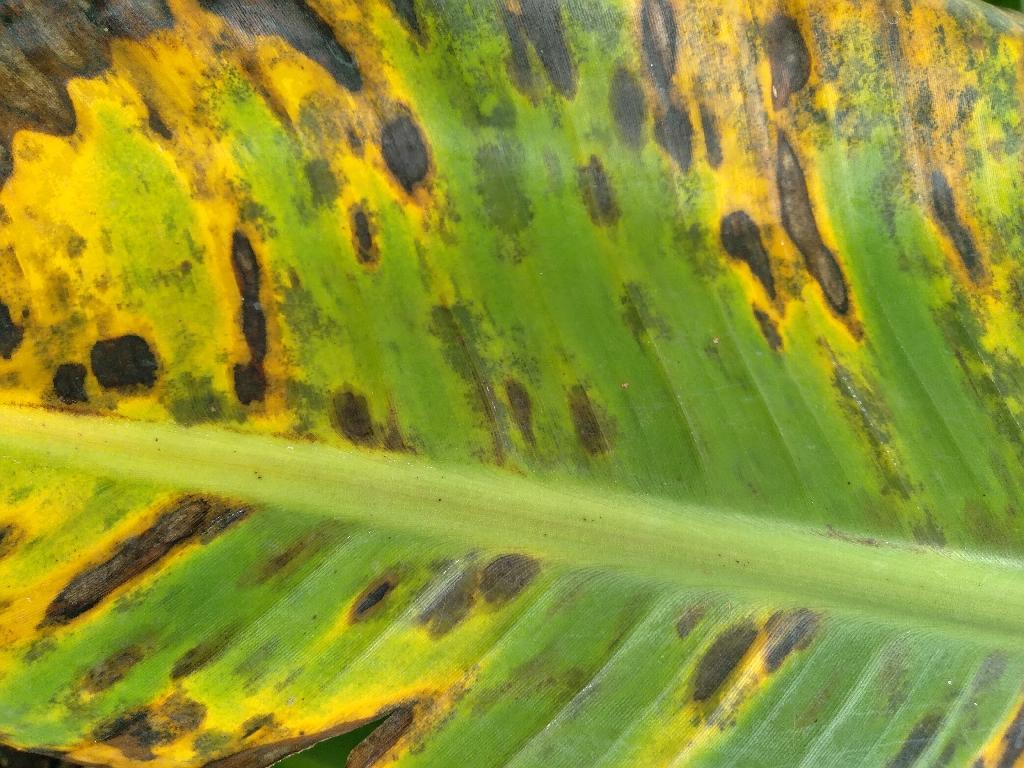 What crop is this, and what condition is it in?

banana, black sigatoka
